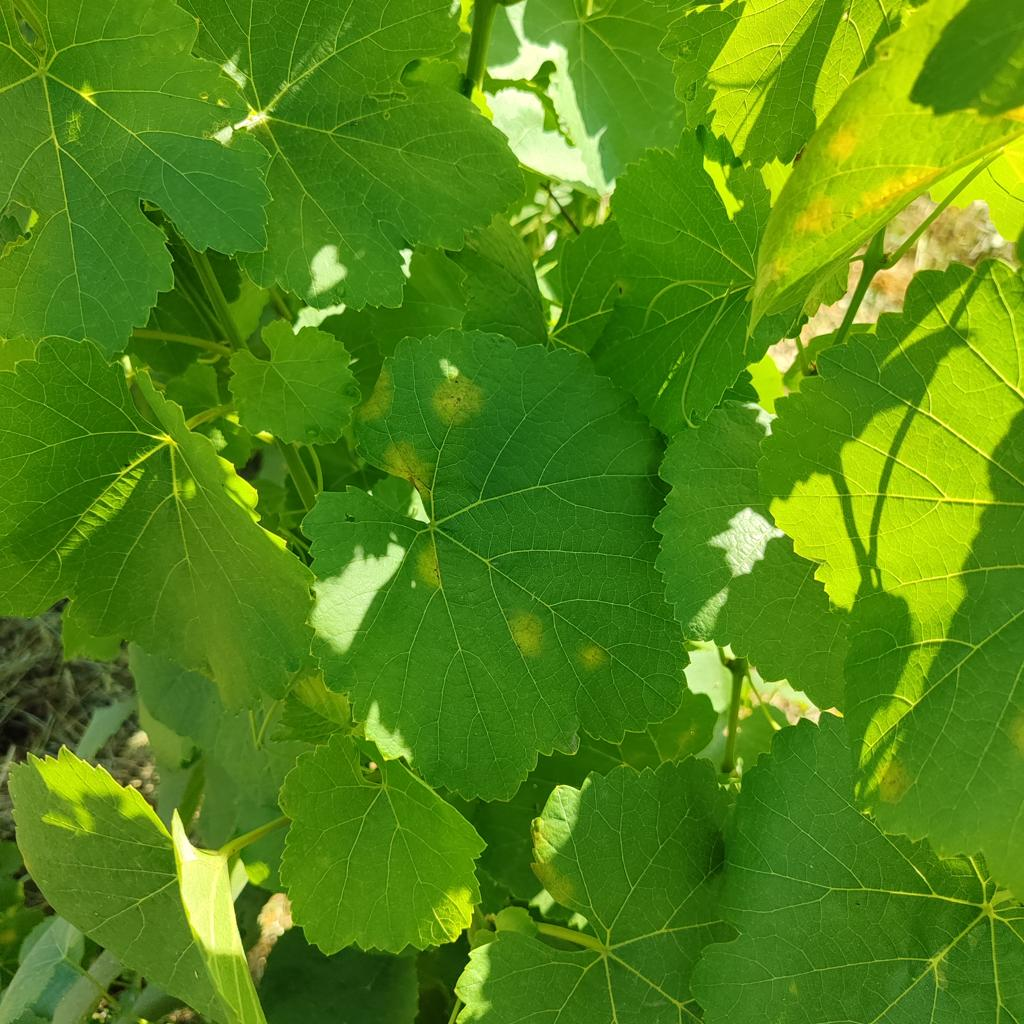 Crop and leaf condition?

grapevine, downy mildew
